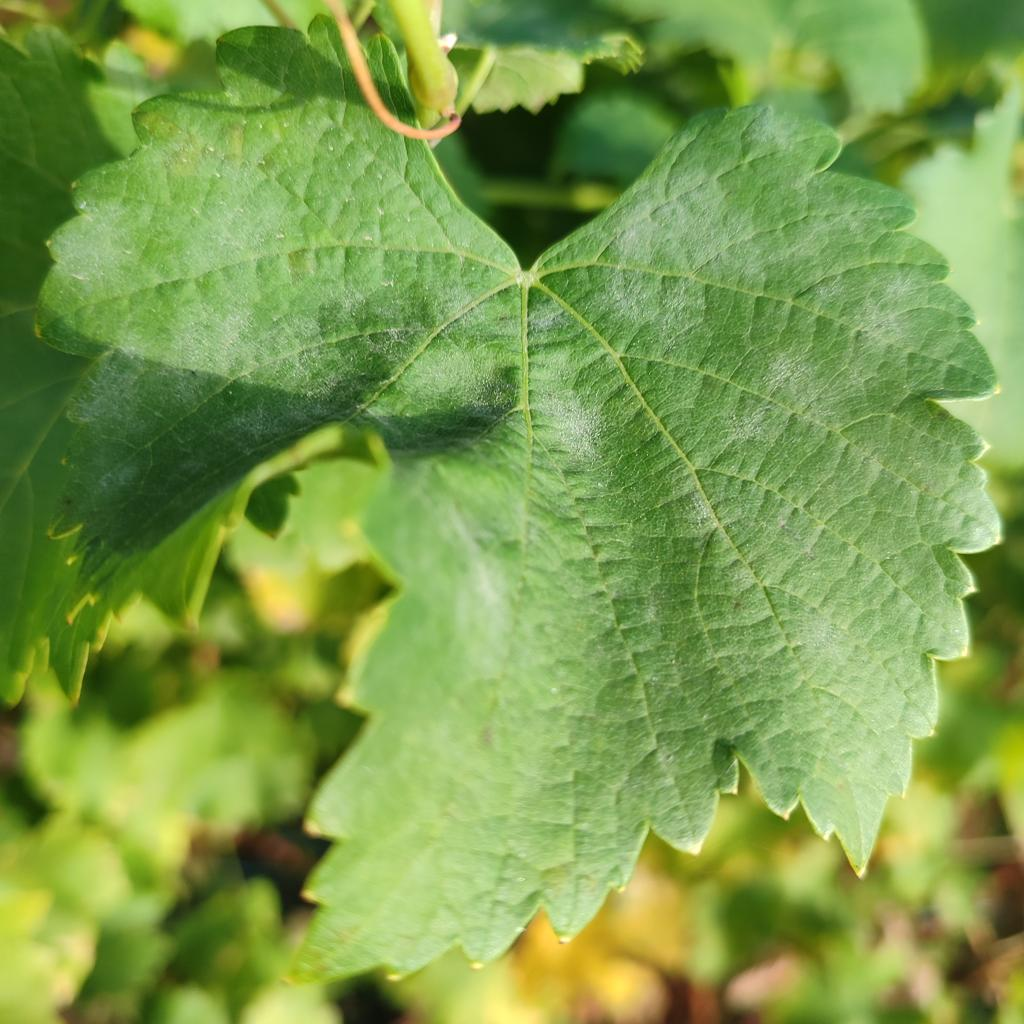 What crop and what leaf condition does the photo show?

grapevine, powdery mildew
